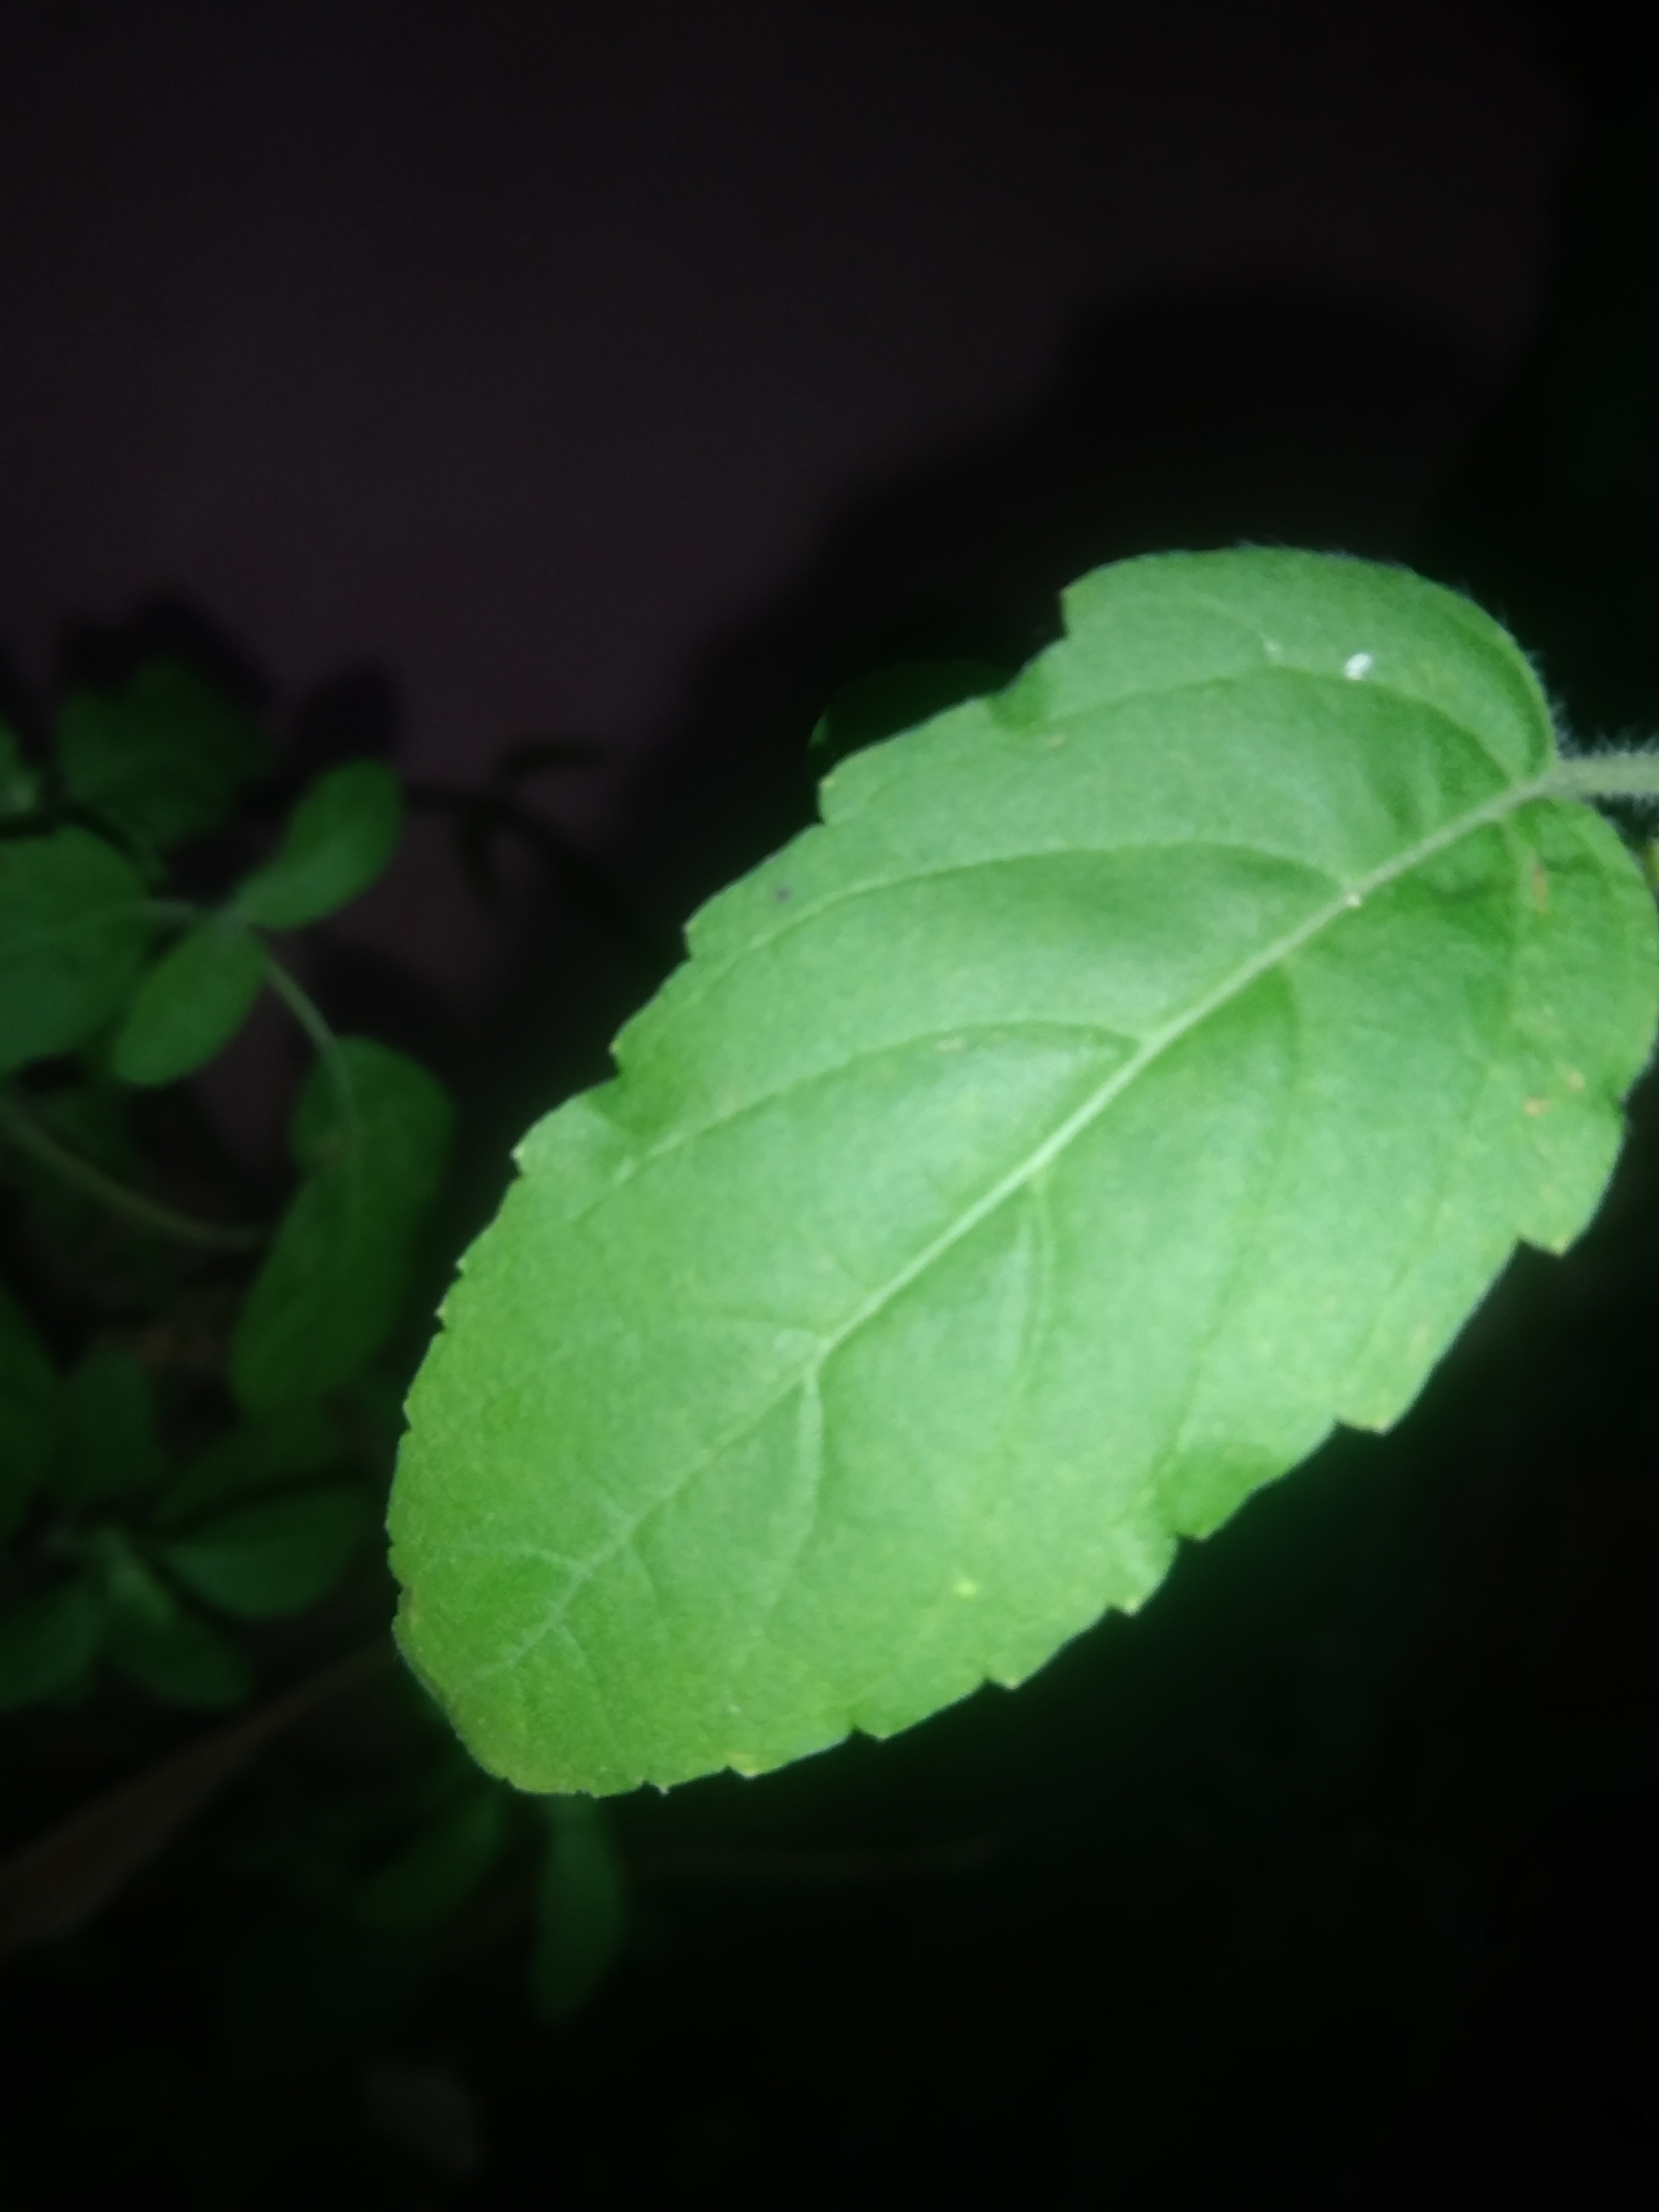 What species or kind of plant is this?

tulshi
